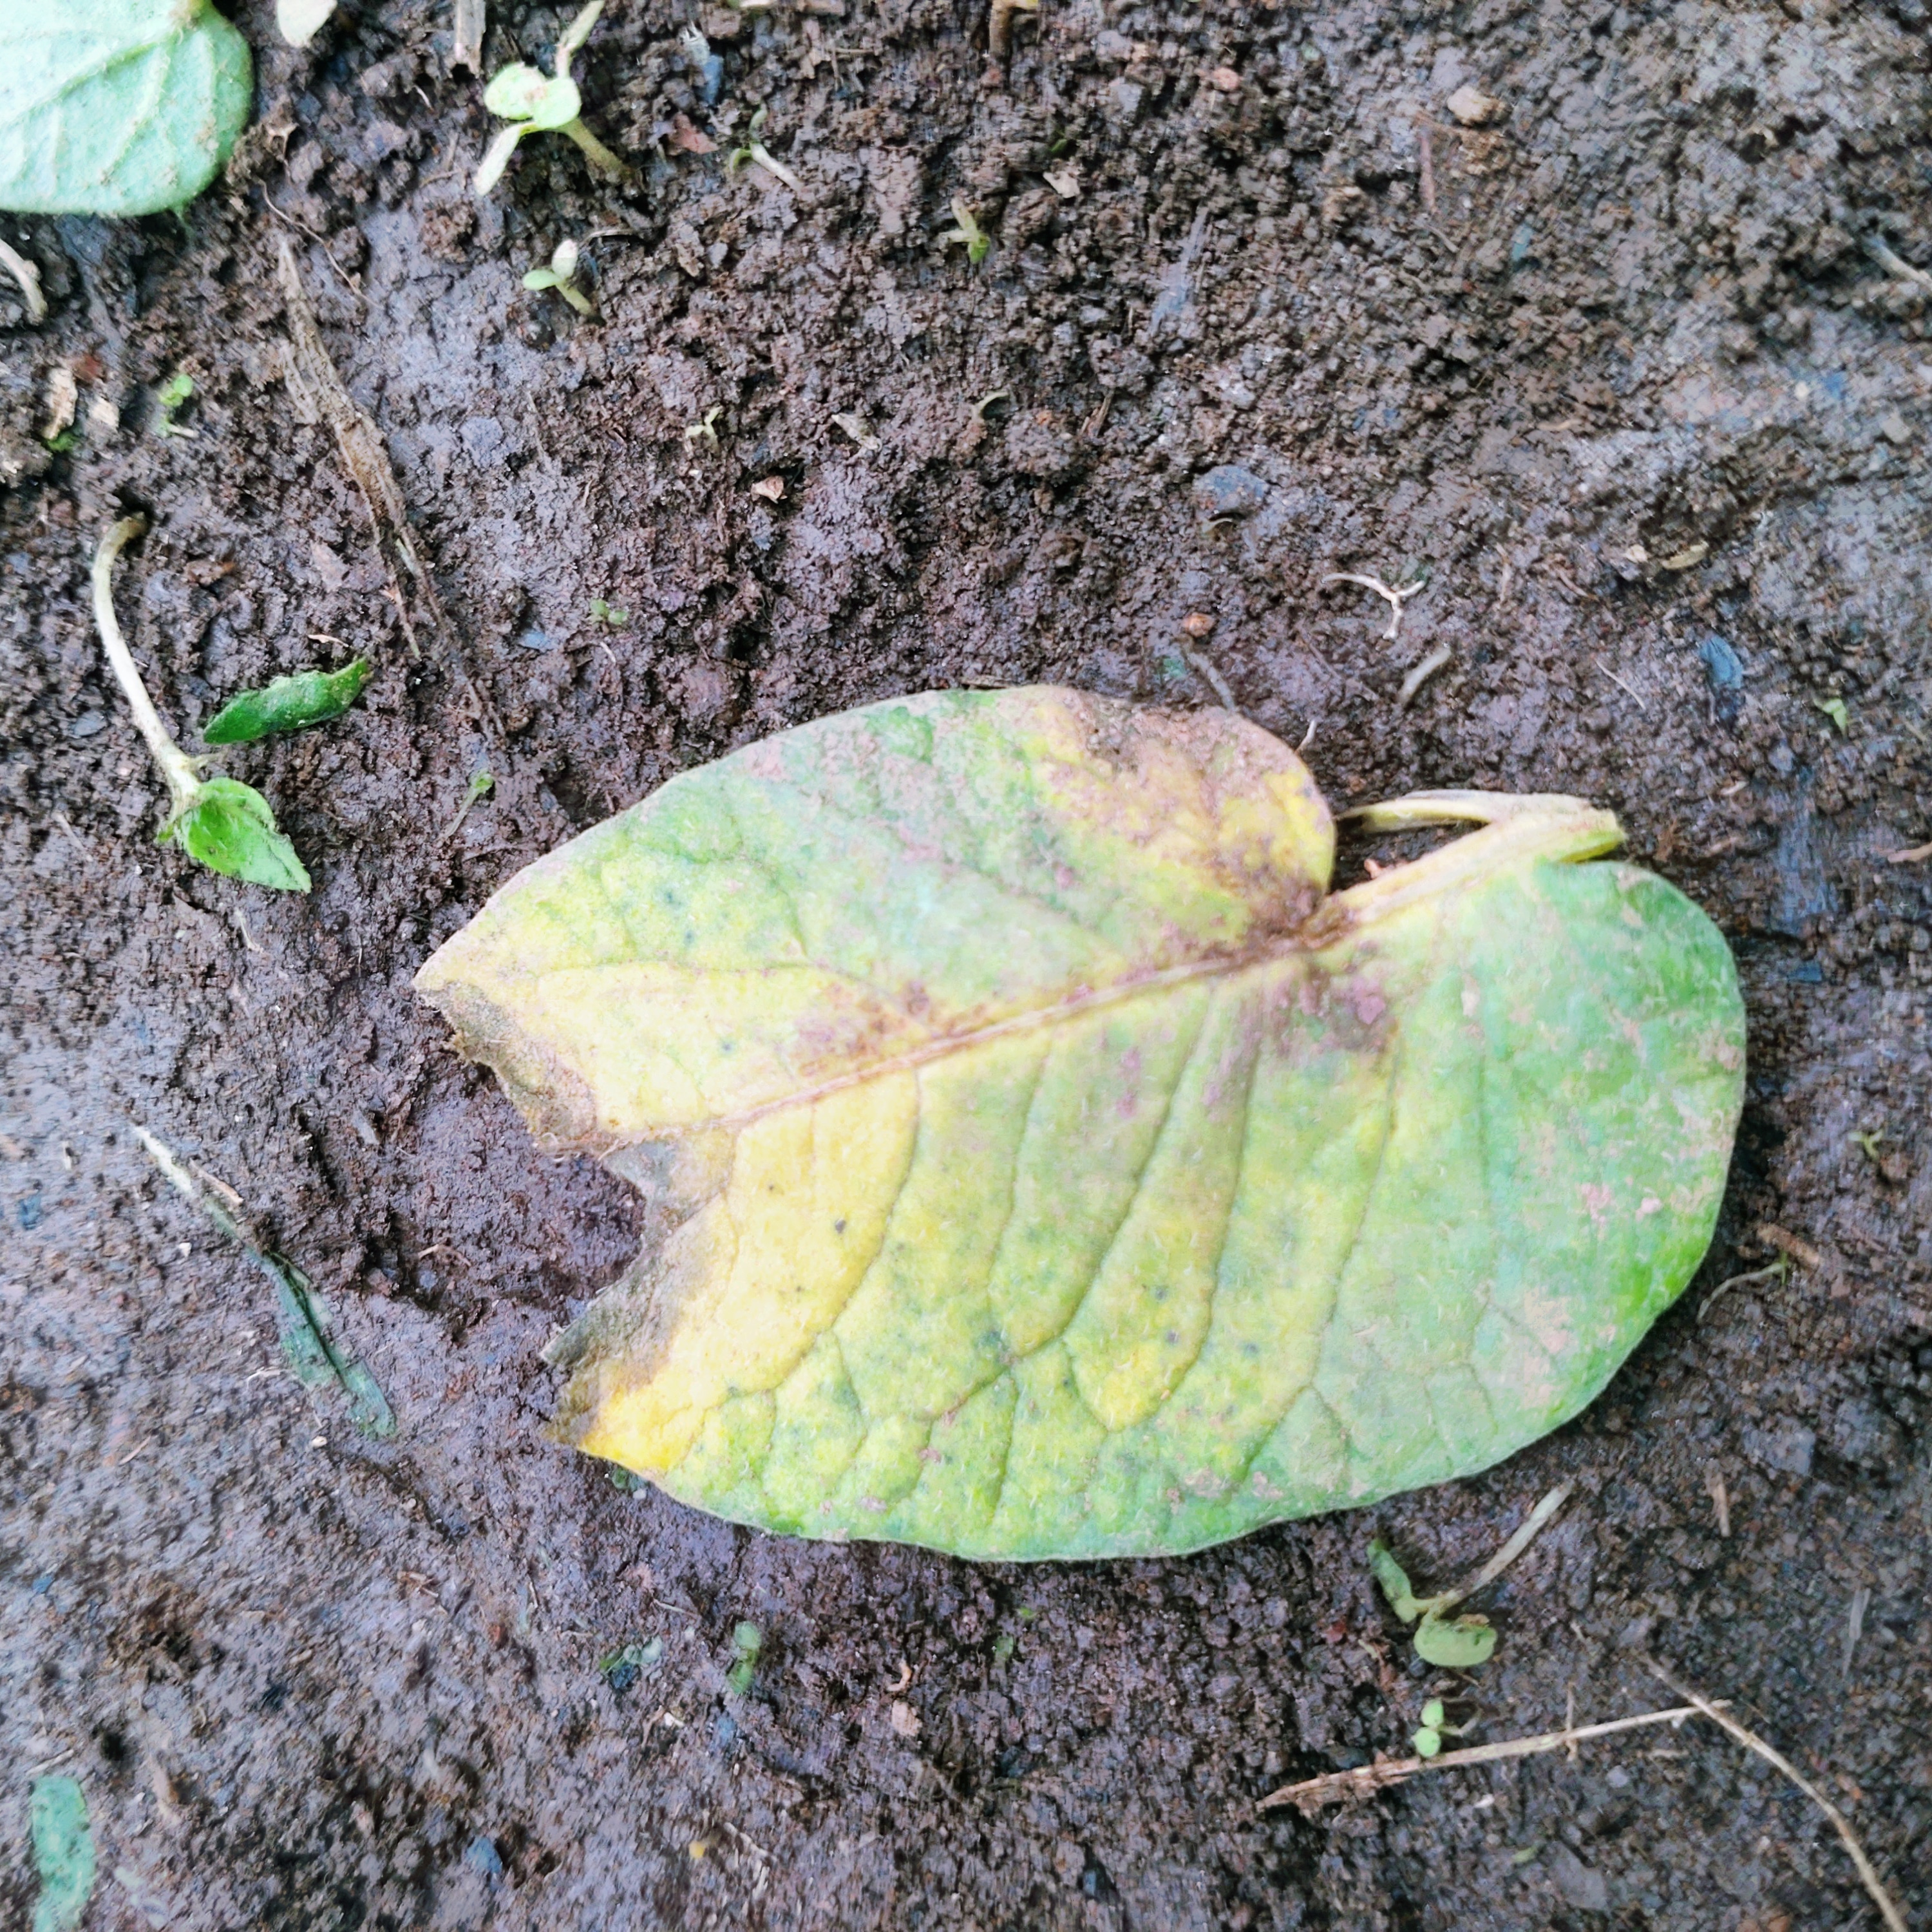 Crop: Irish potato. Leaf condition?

late blight
